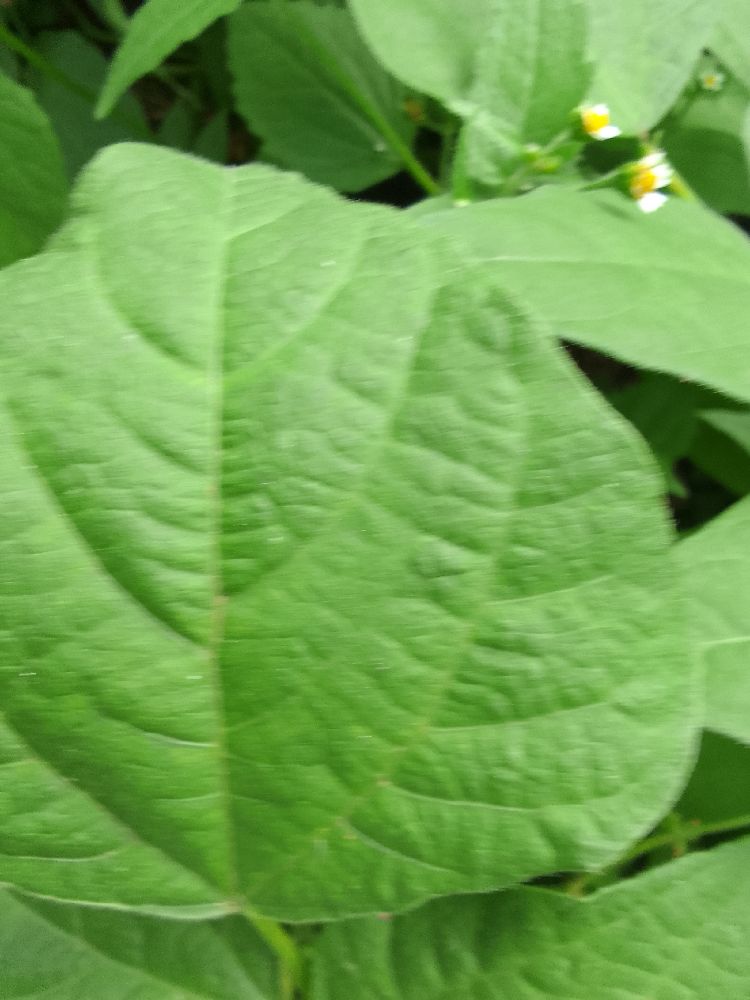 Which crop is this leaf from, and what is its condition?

common bean, healthy
